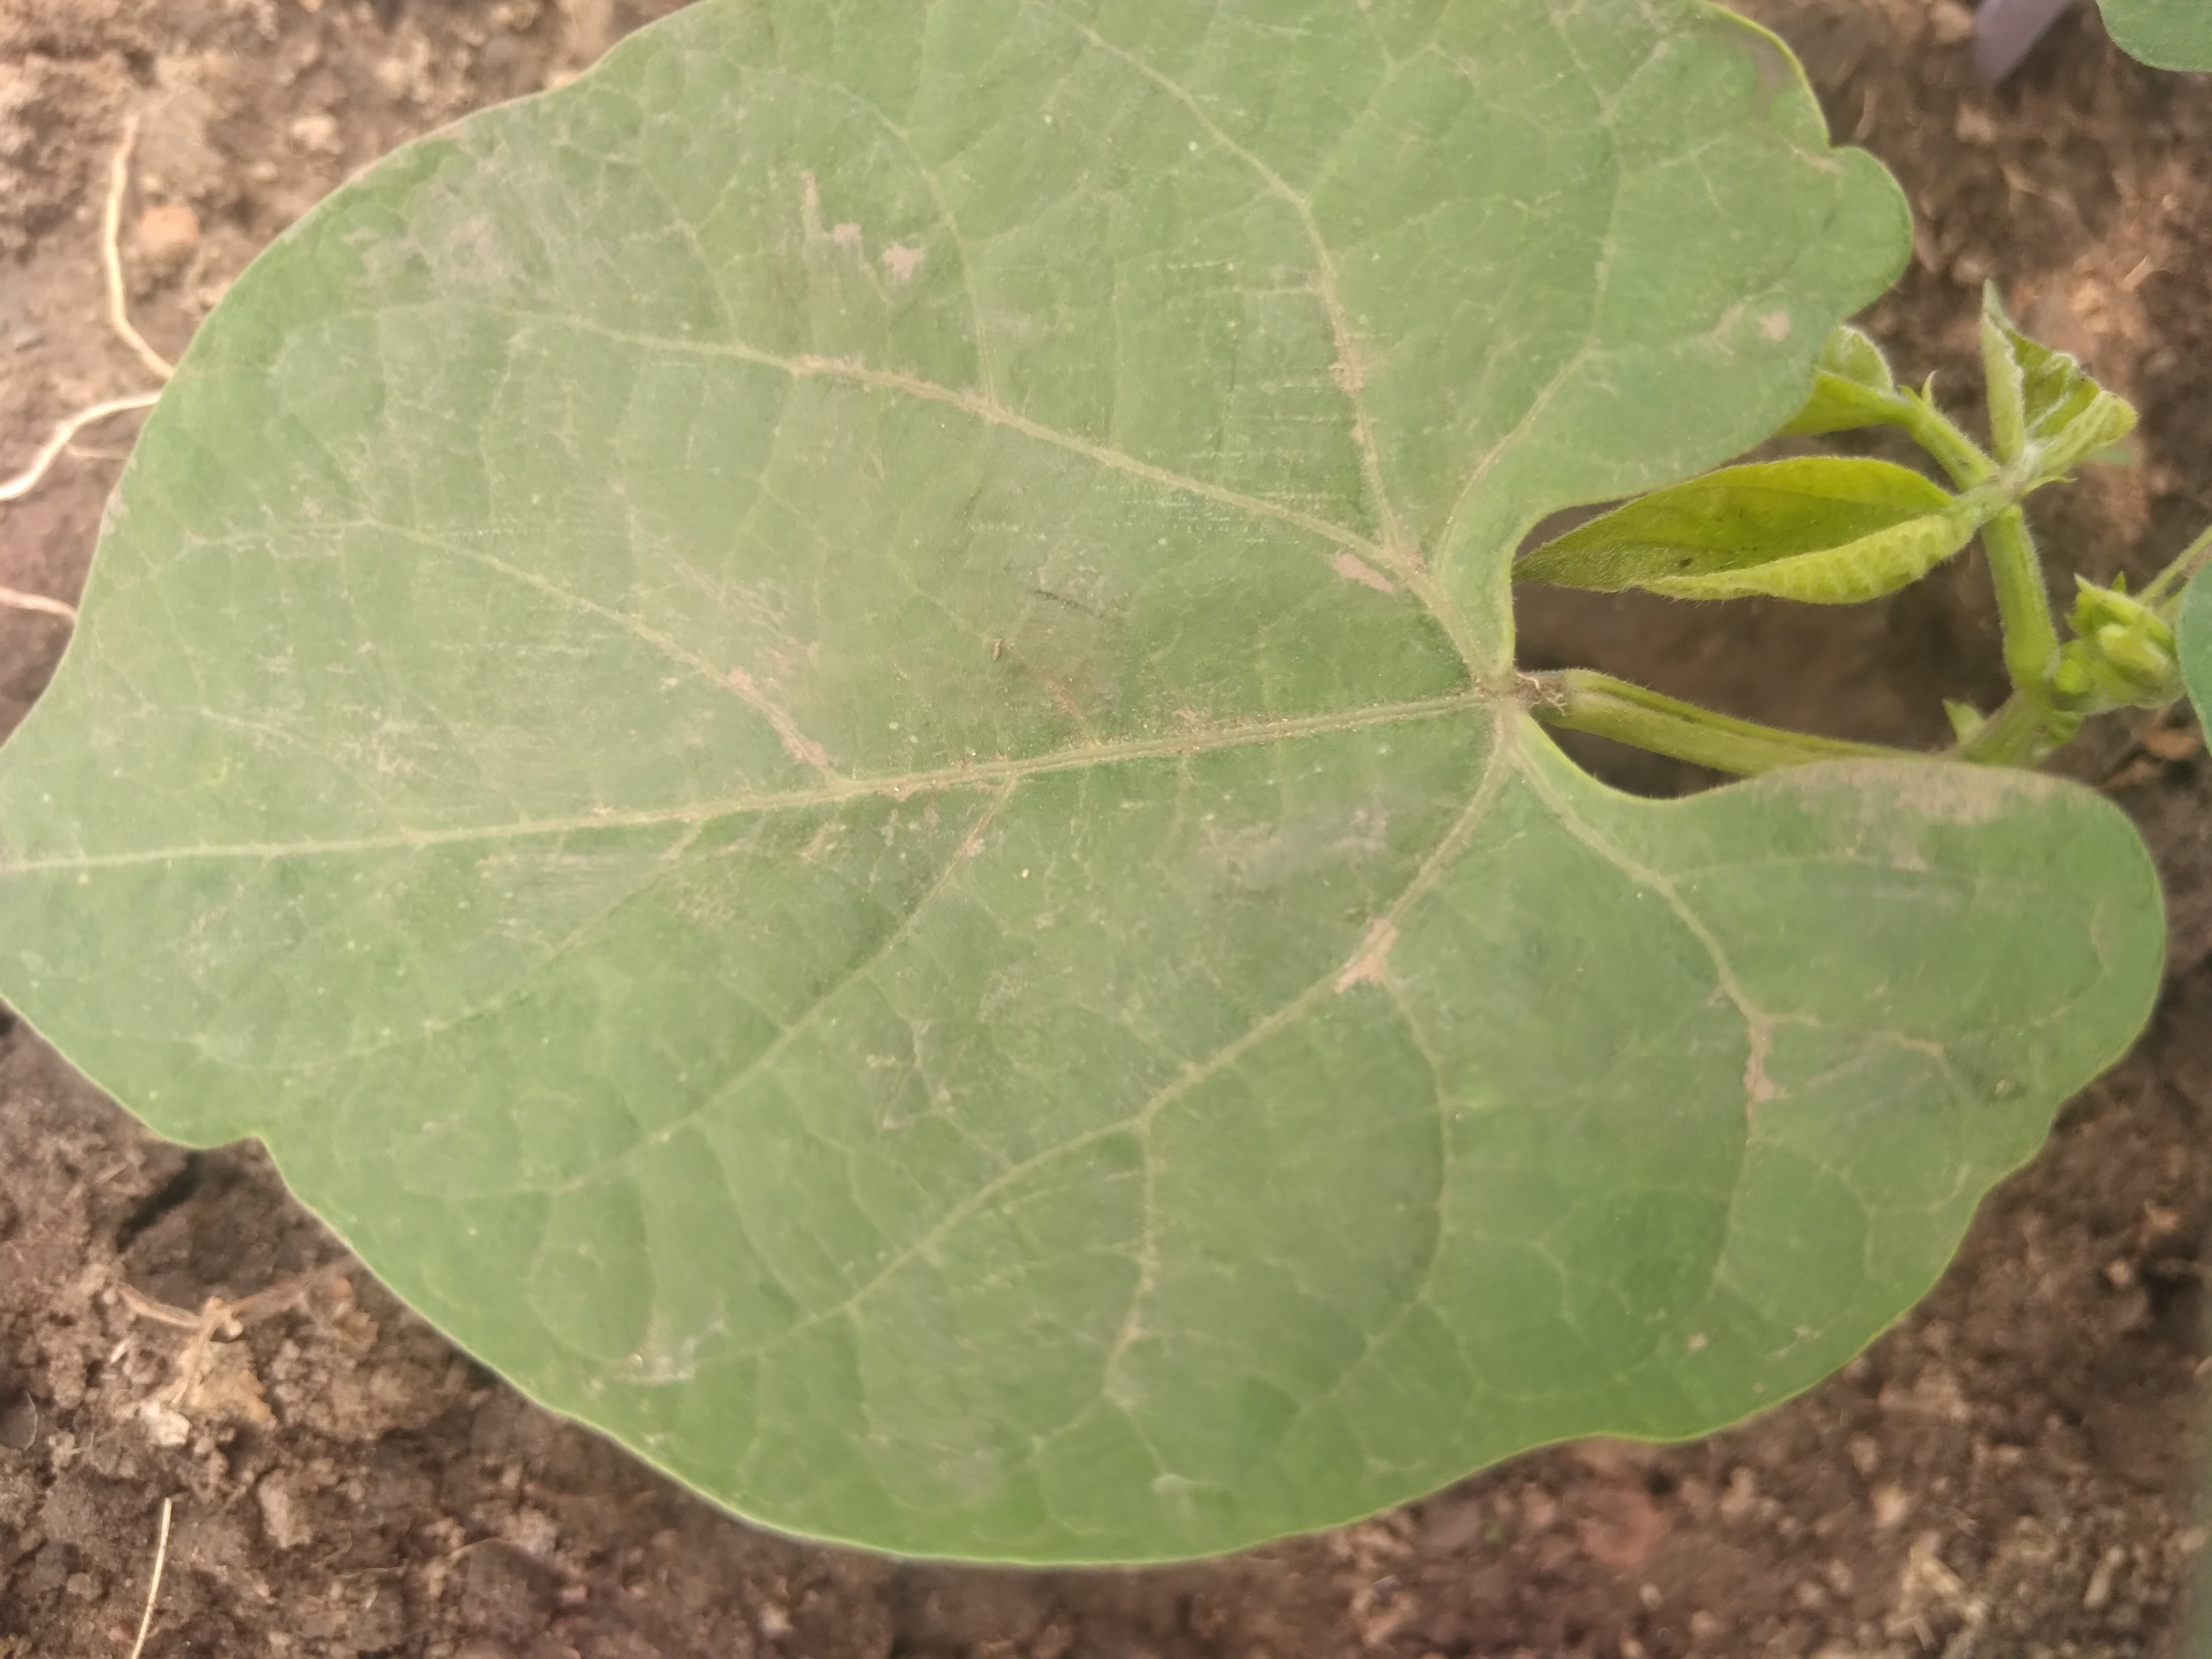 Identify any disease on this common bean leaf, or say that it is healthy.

healthy
